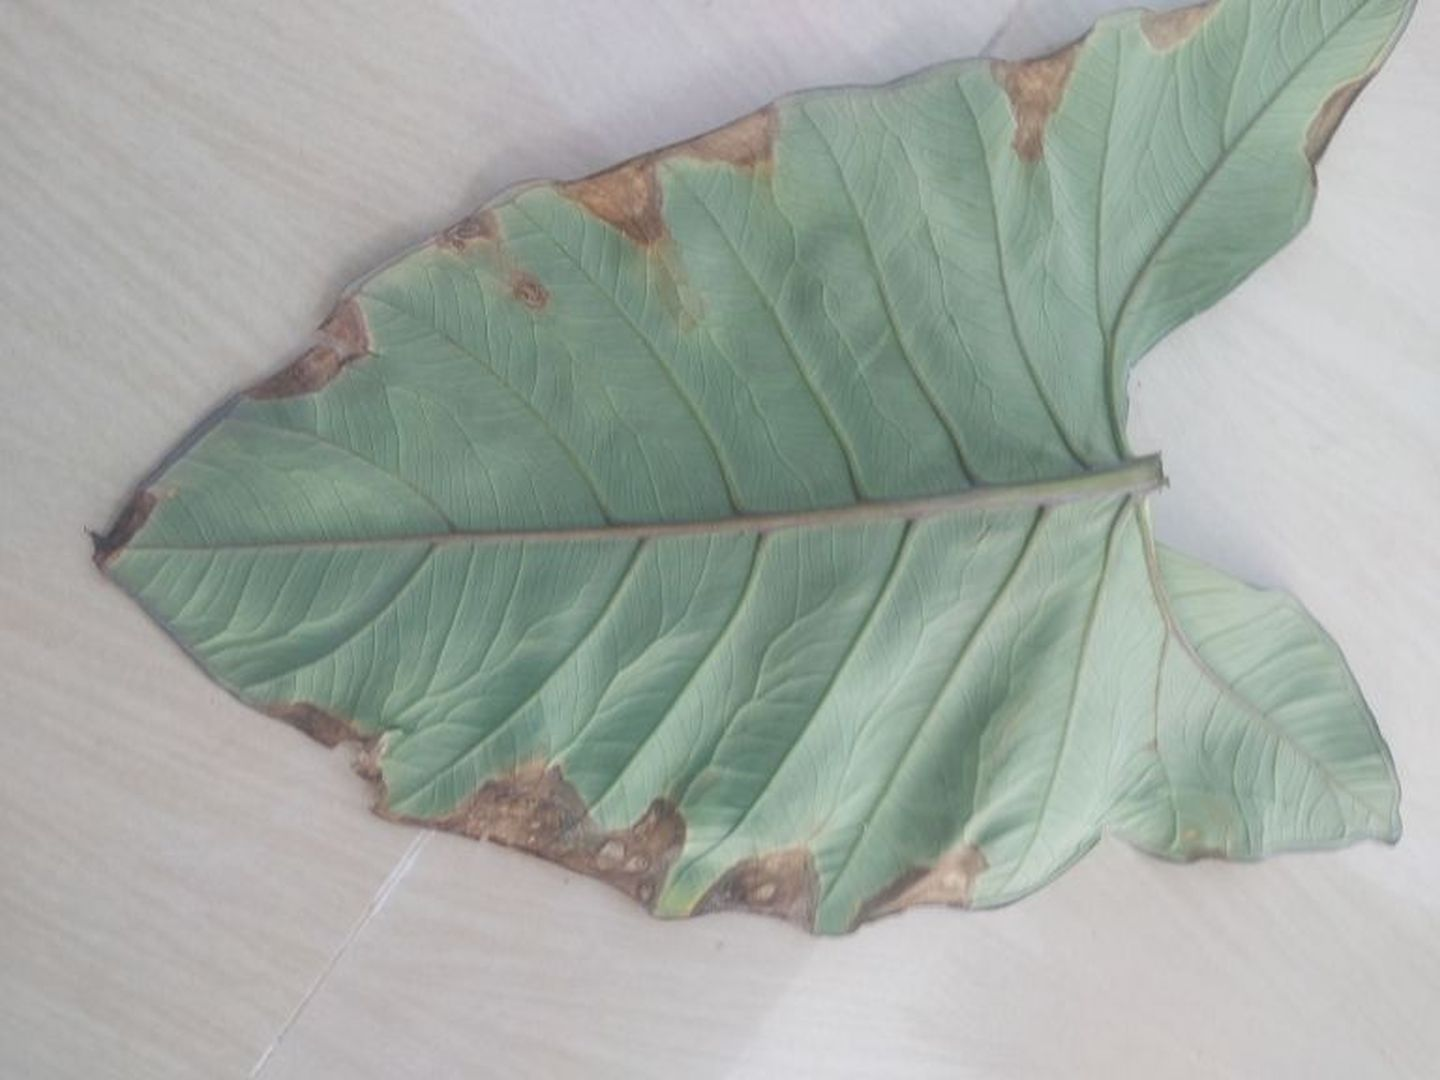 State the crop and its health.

taro, leaf blight
